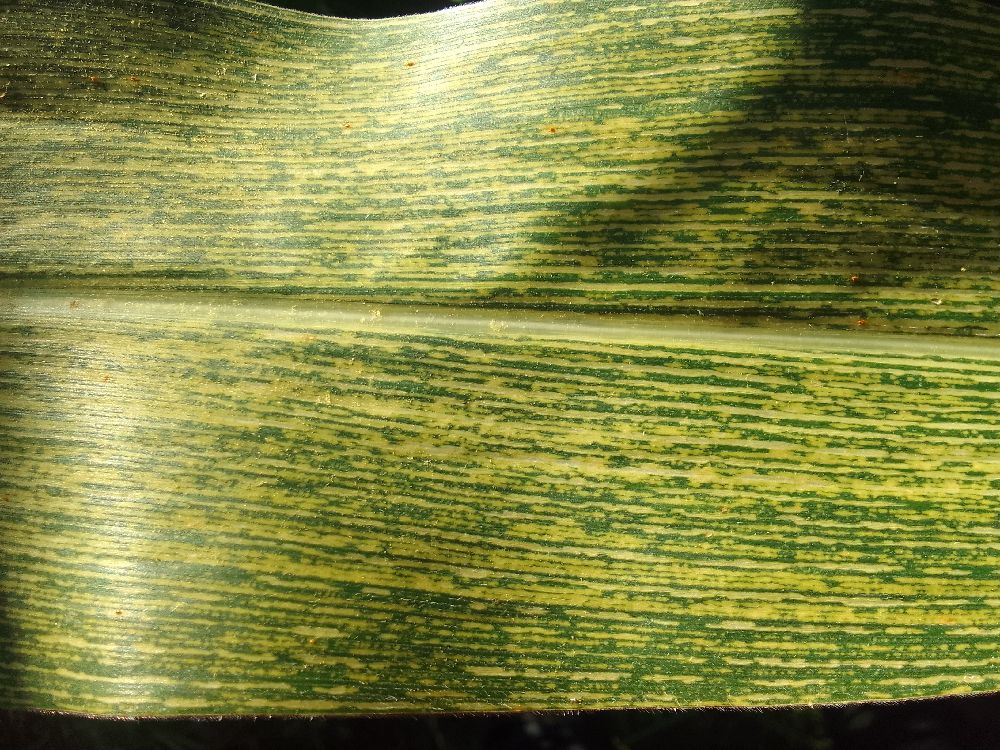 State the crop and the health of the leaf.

maize, maize streak virus
